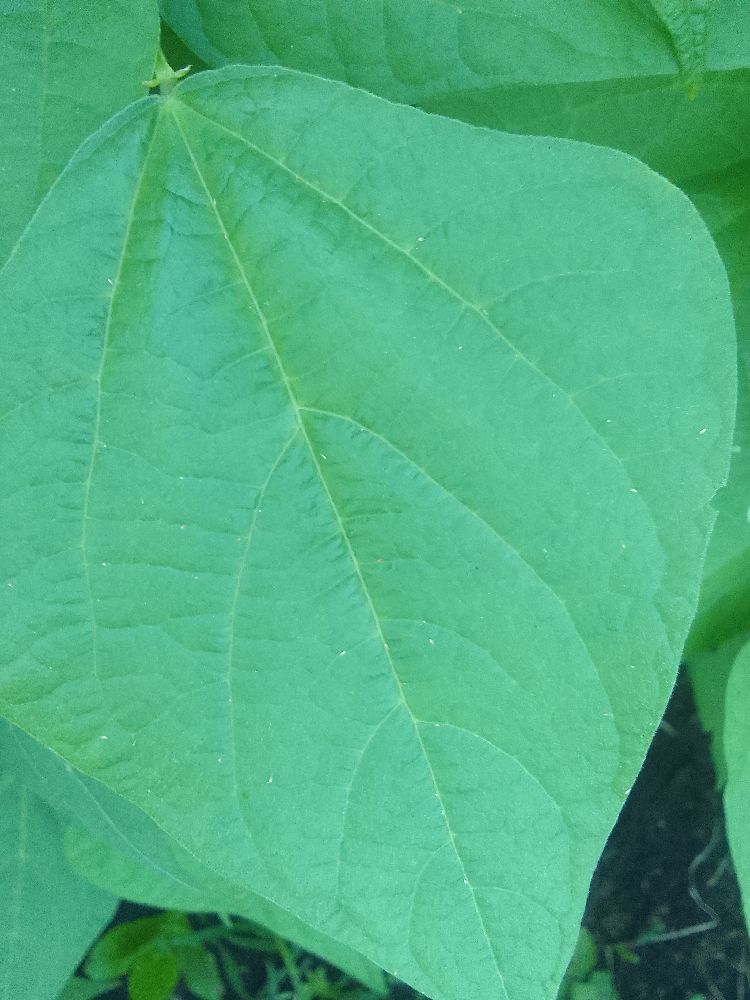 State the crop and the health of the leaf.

common bean, healthy
